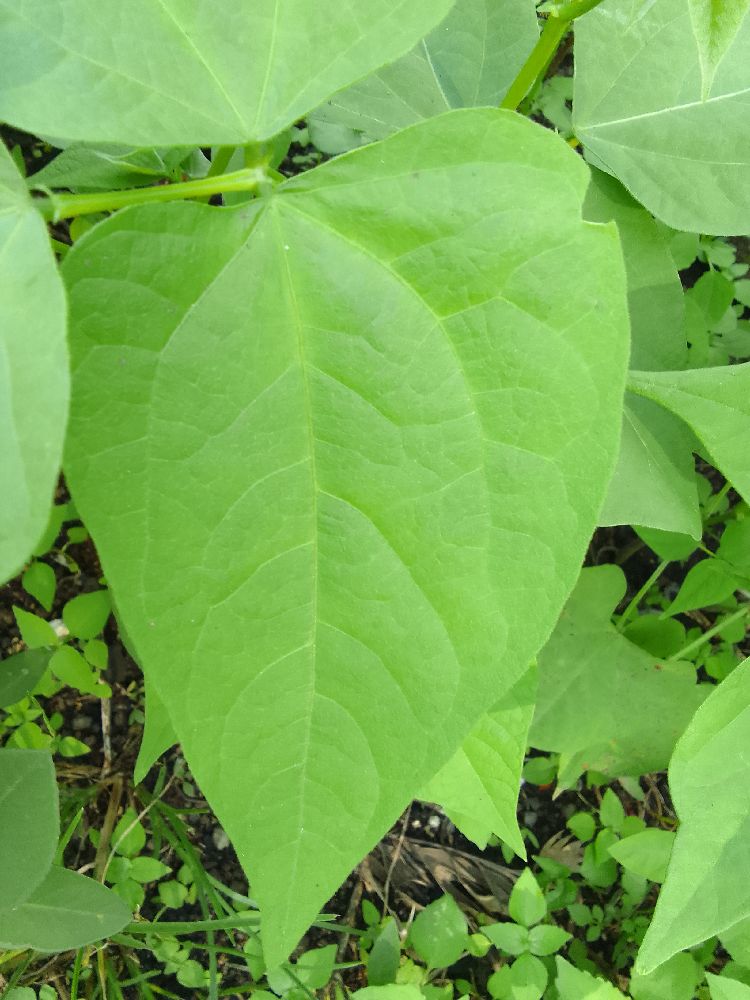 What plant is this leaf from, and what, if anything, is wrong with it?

common bean, healthy
